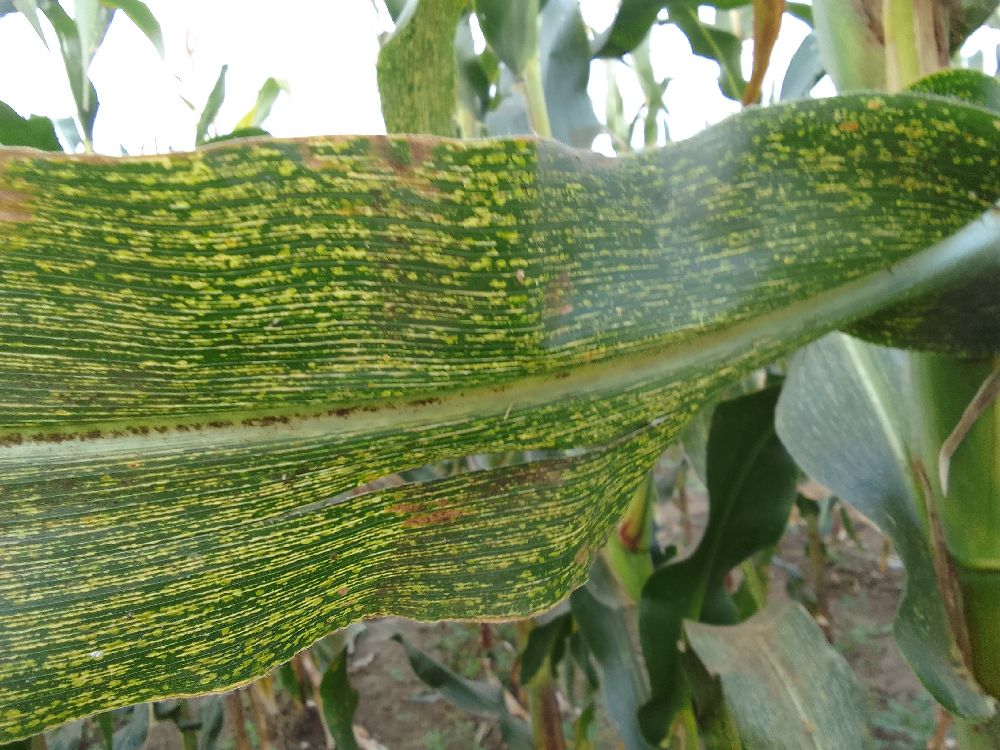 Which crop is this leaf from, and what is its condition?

maize, maize streak virus
